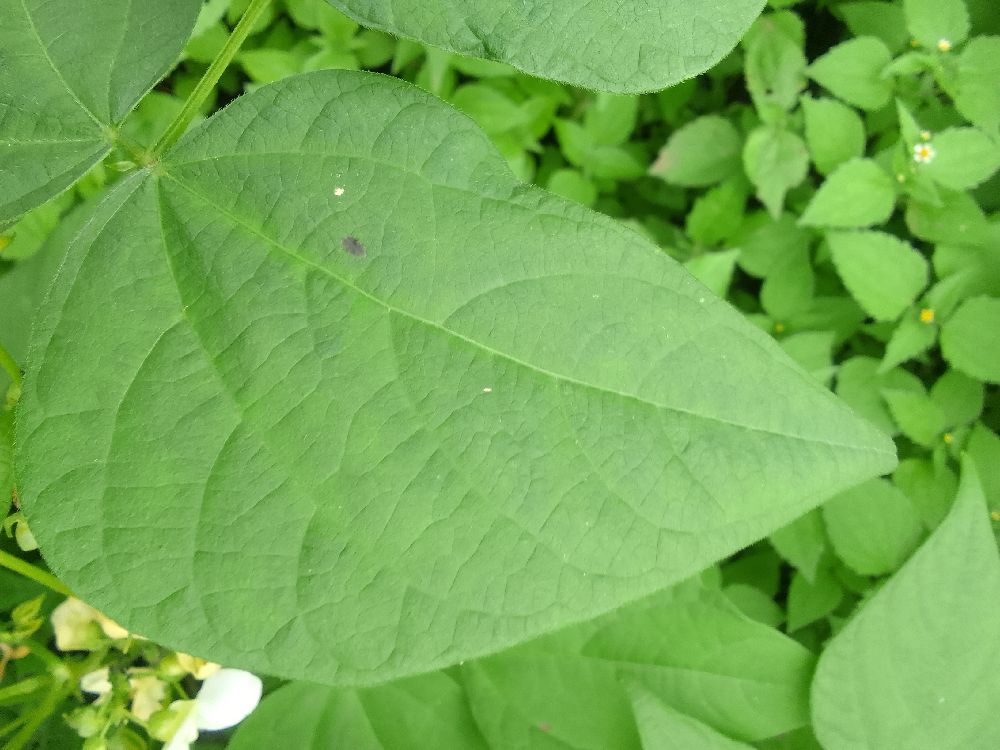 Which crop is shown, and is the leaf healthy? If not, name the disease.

common bean, healthy
